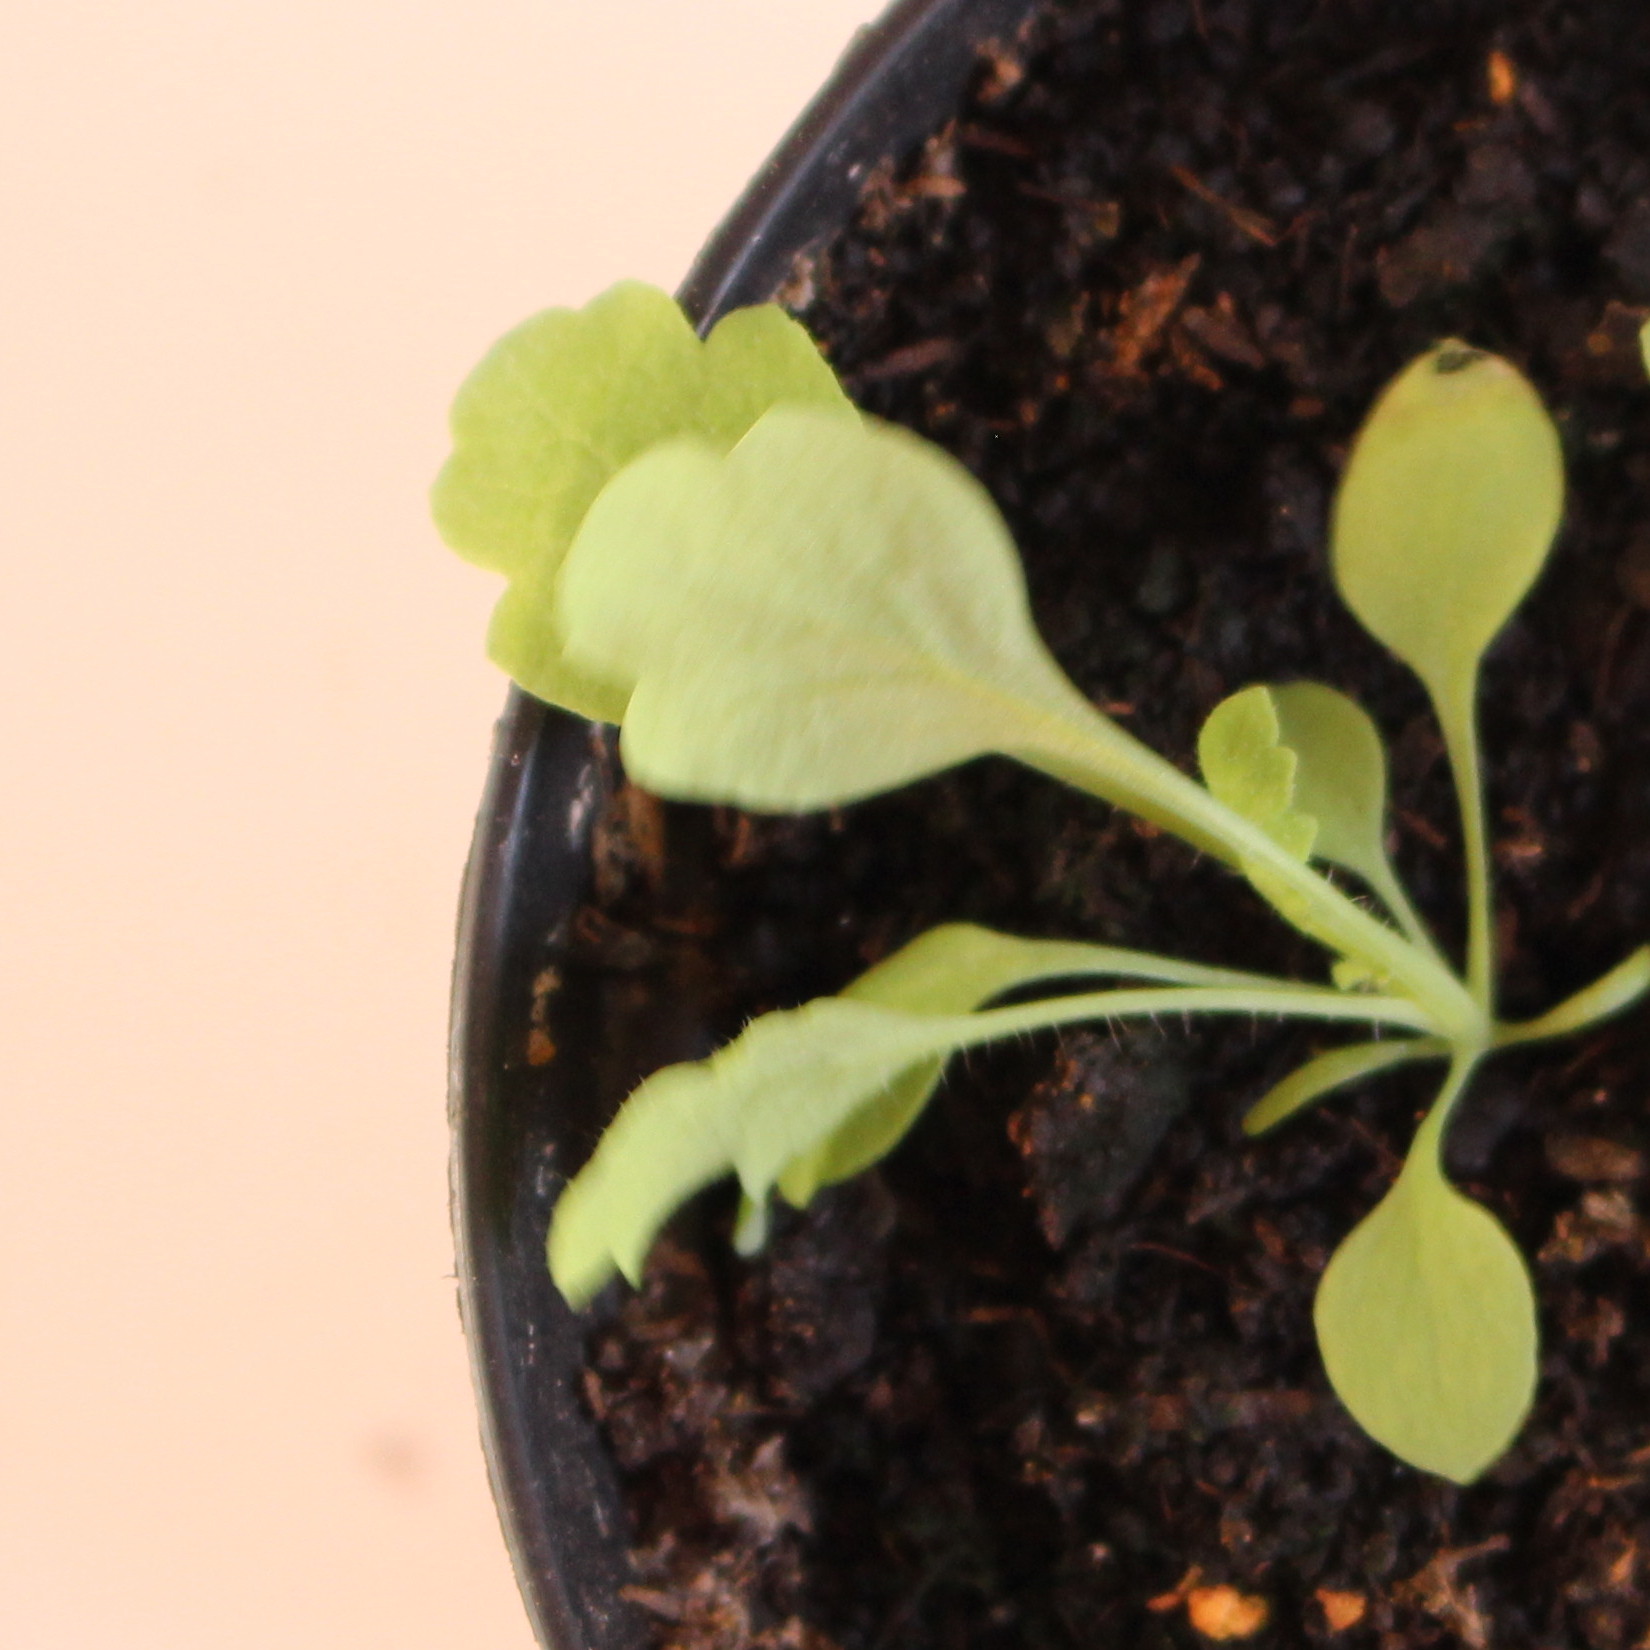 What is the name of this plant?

Papaver rhoeas
